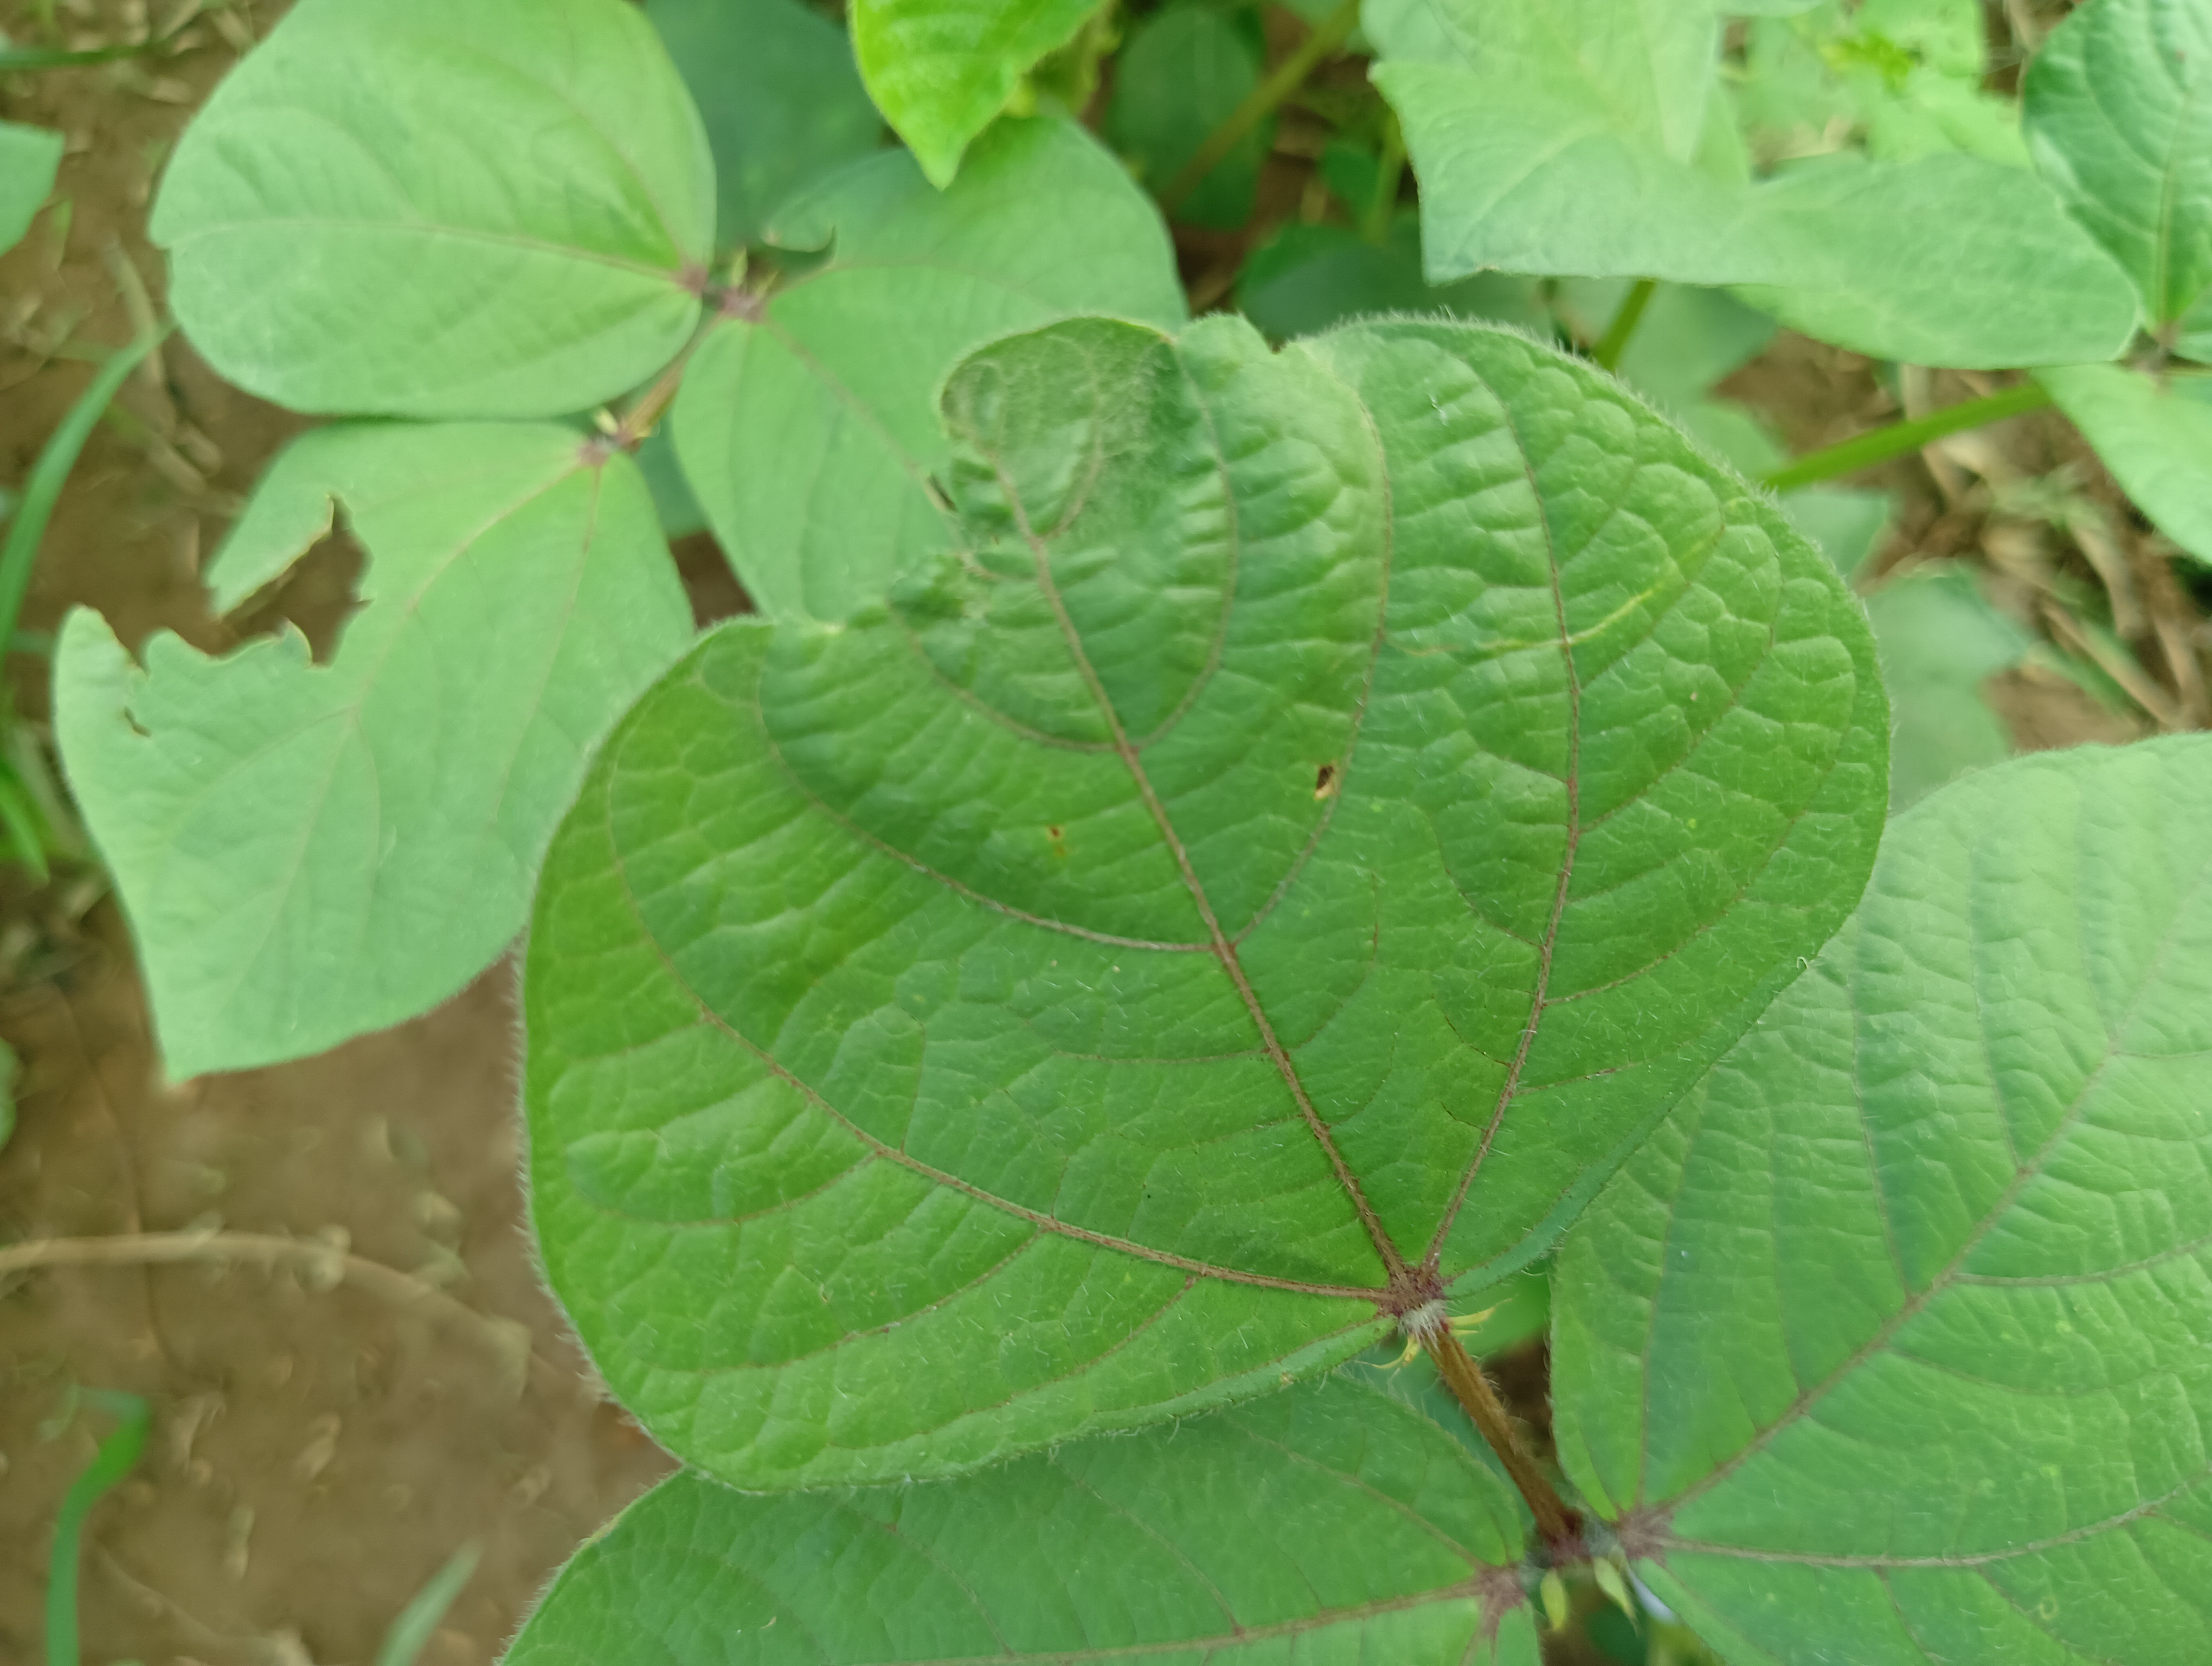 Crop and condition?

mungbean, healthy
